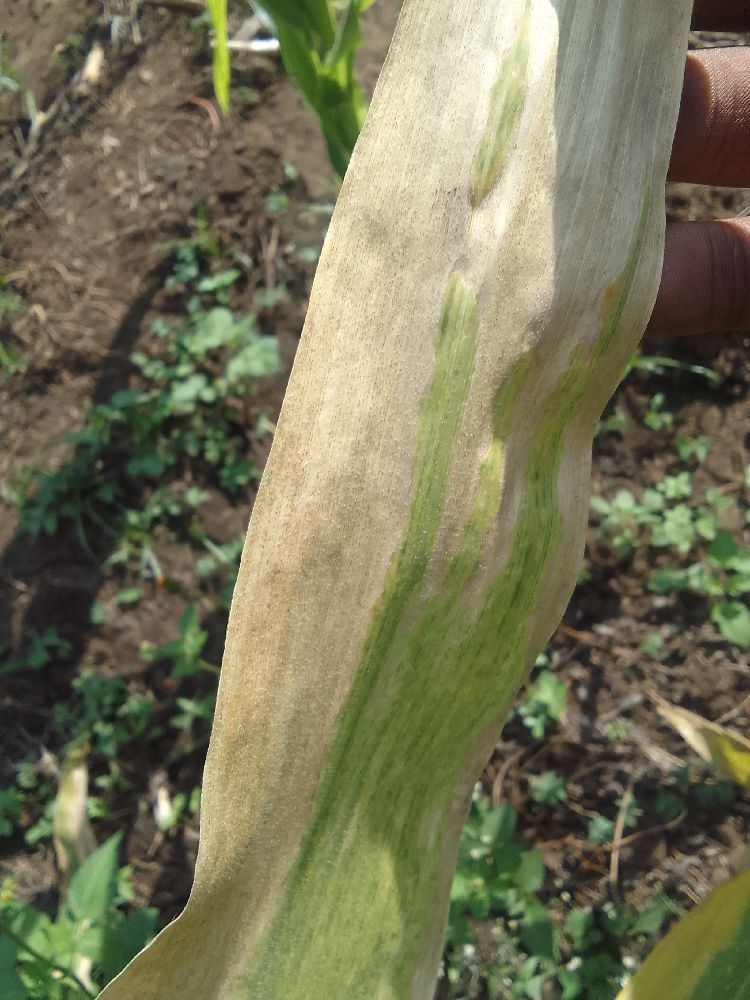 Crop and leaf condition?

maize, maize lethal necrosis
